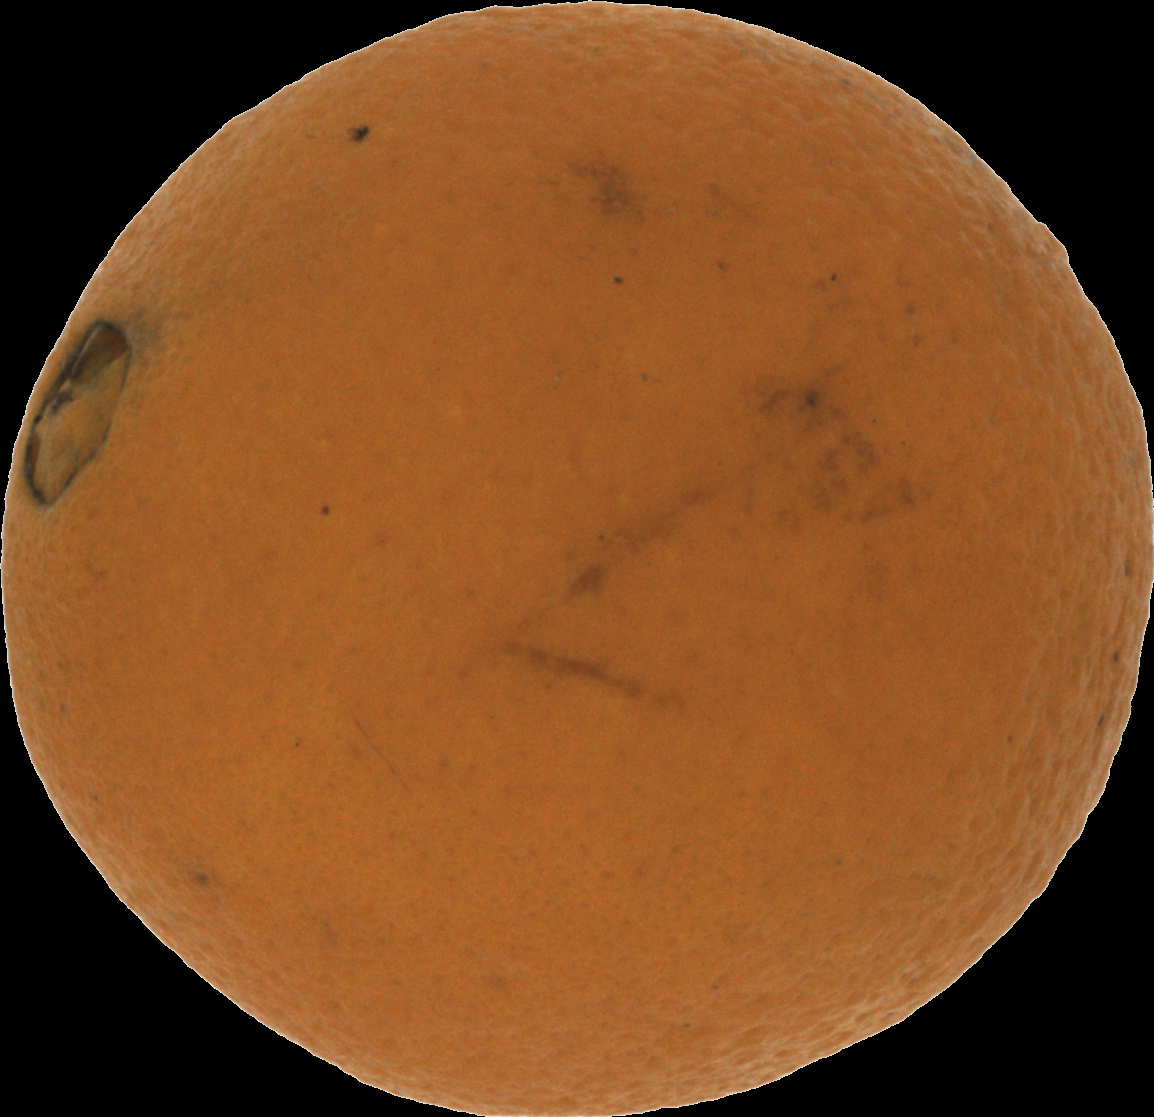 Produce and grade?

orange, bad
